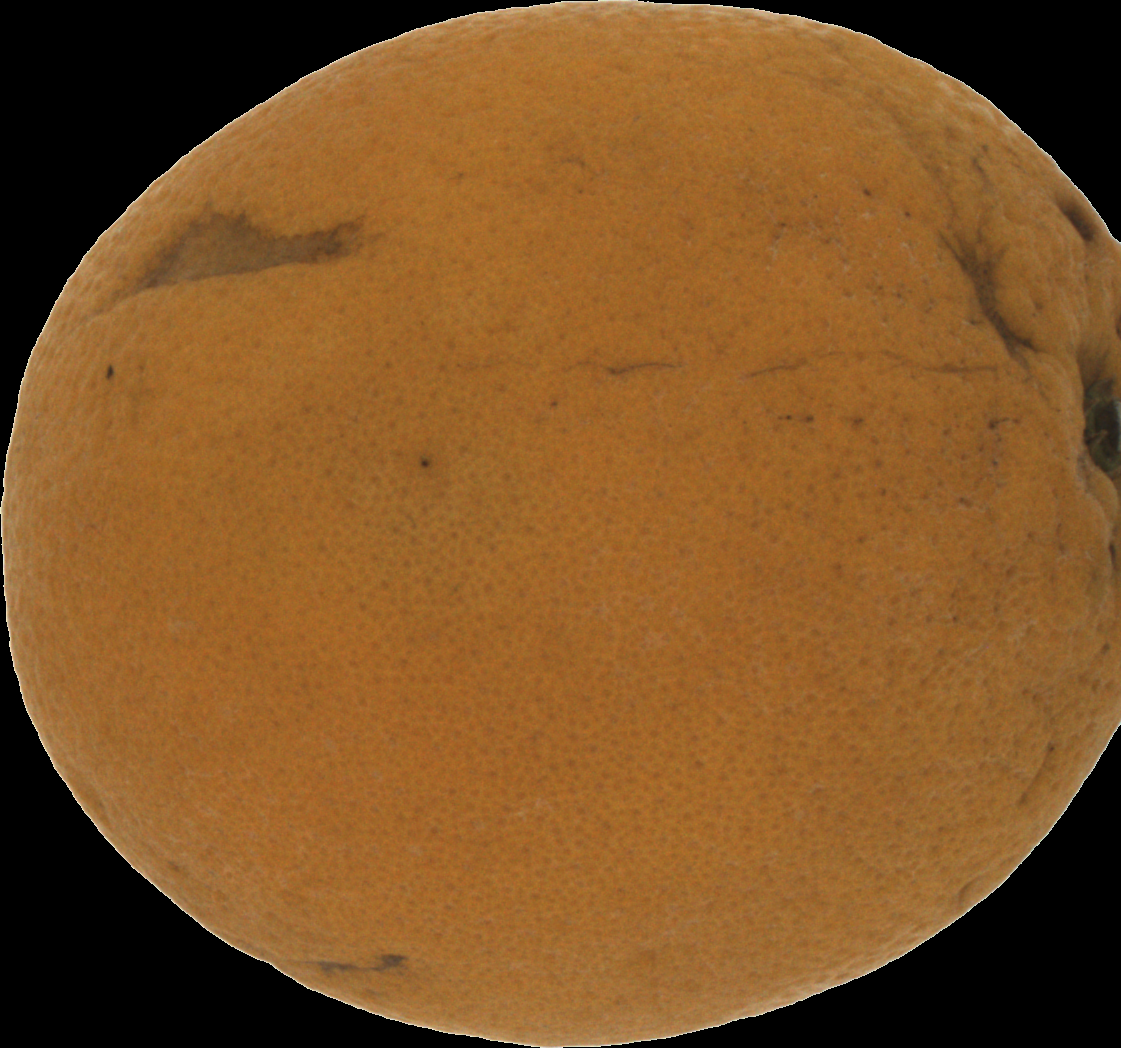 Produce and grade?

orange, bad
